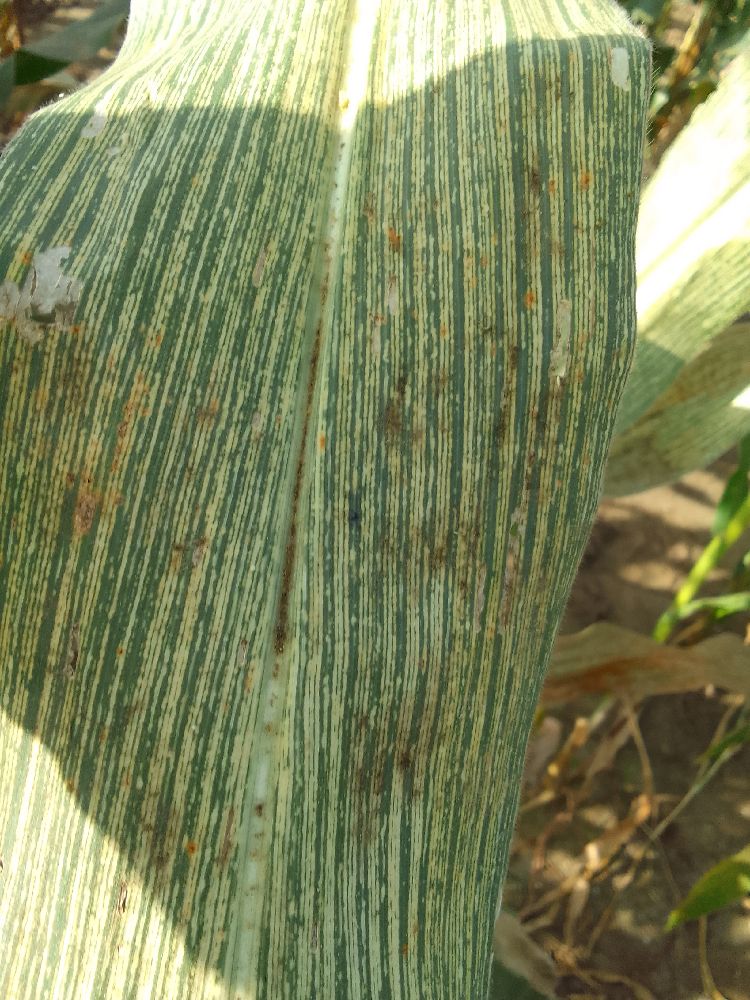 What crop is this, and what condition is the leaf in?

maize, maize streak virus
